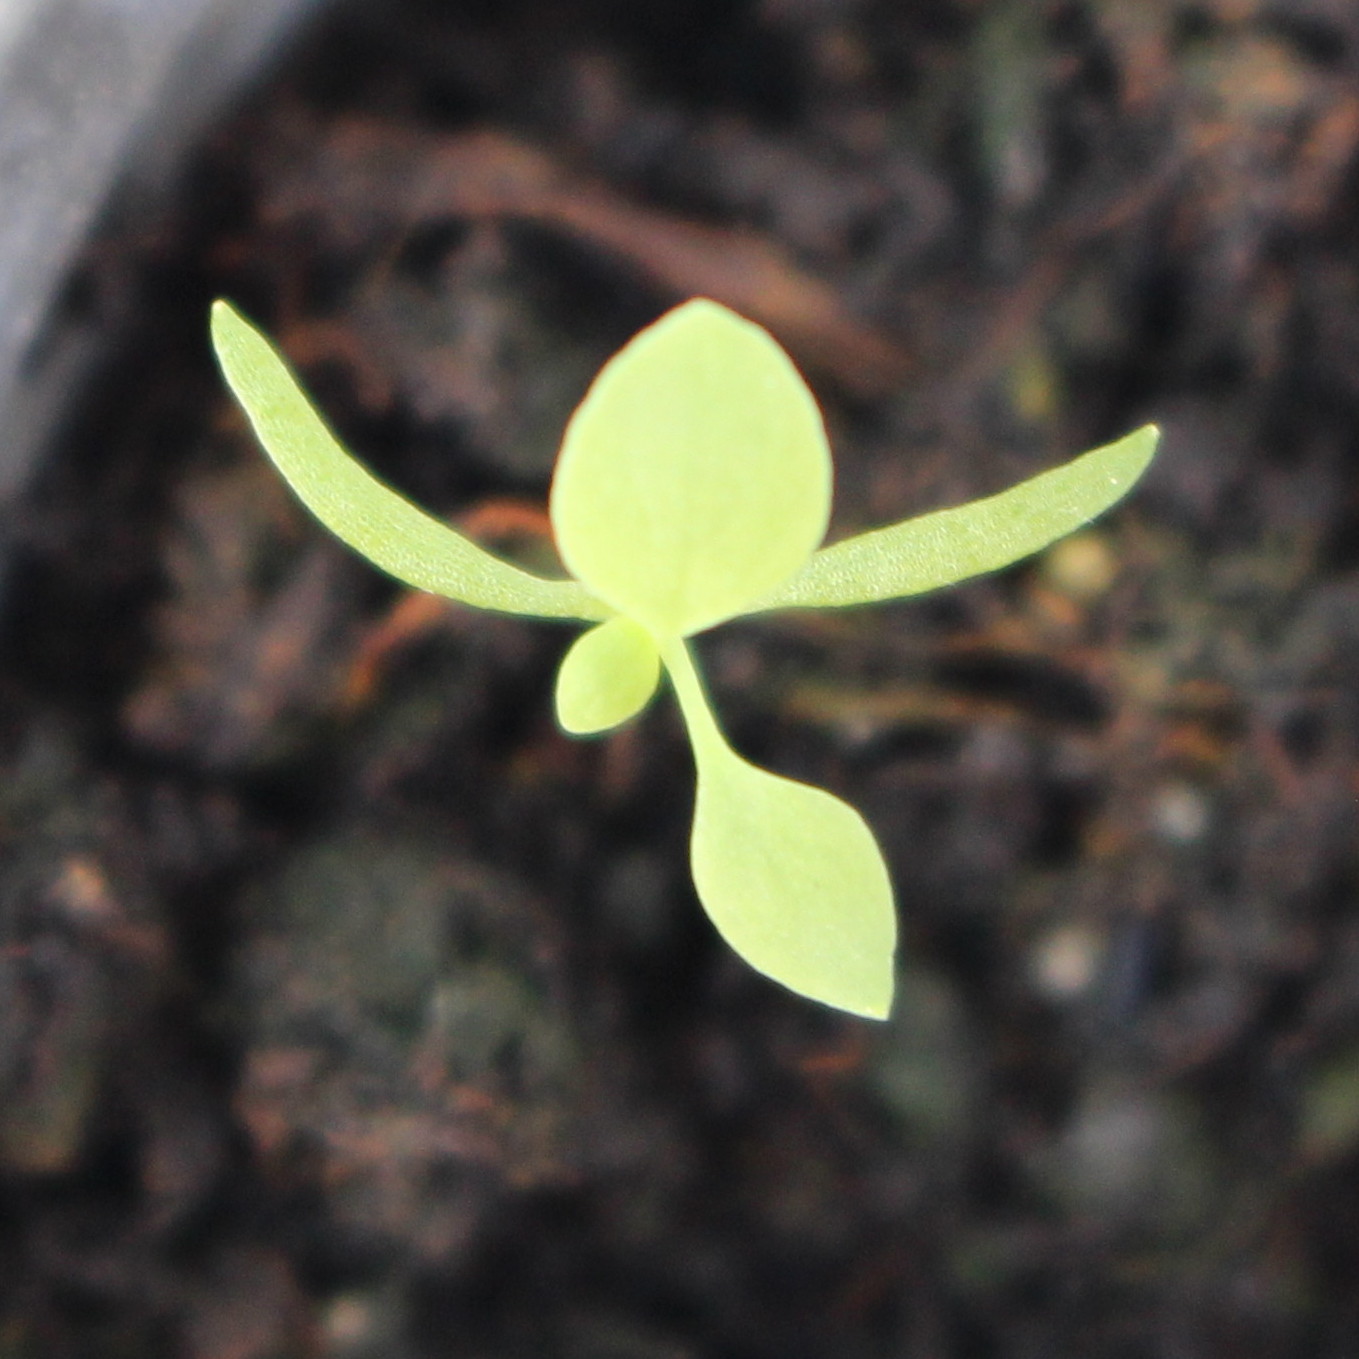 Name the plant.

Papaver rhoeas
